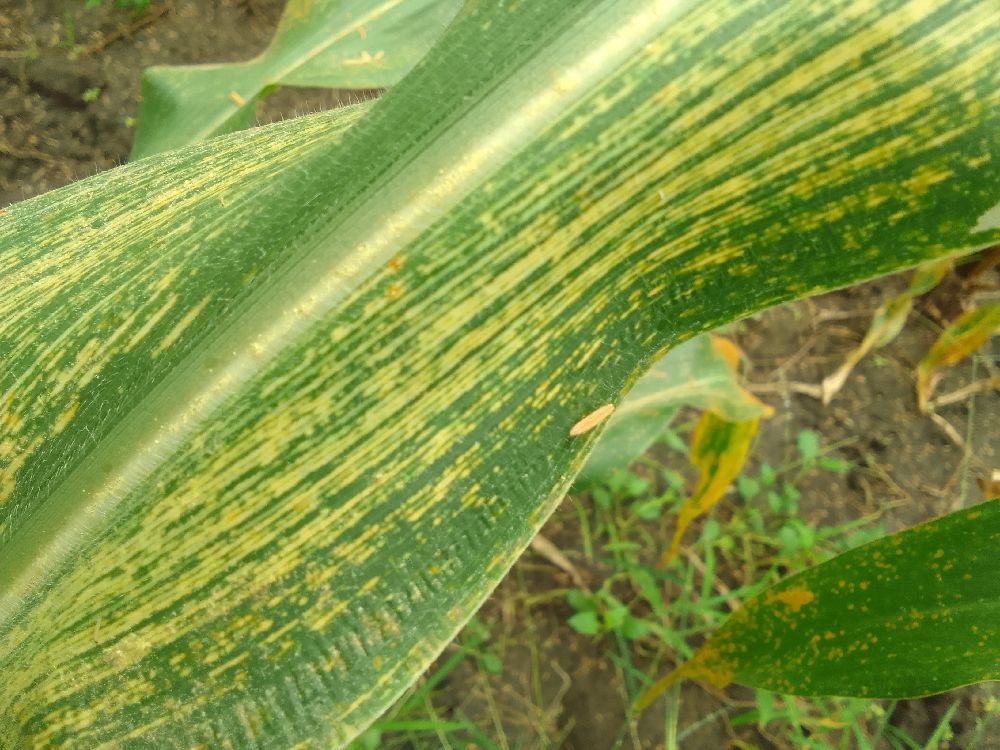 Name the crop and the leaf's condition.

maize, maize streak virus
